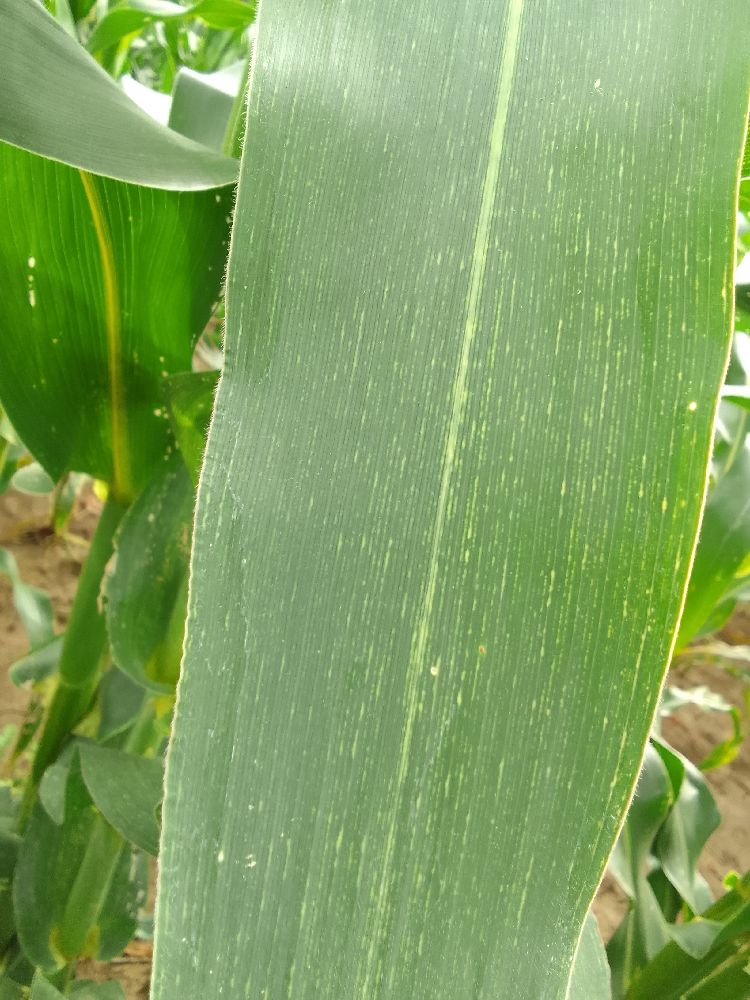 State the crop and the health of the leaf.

maize, maize streak virus
